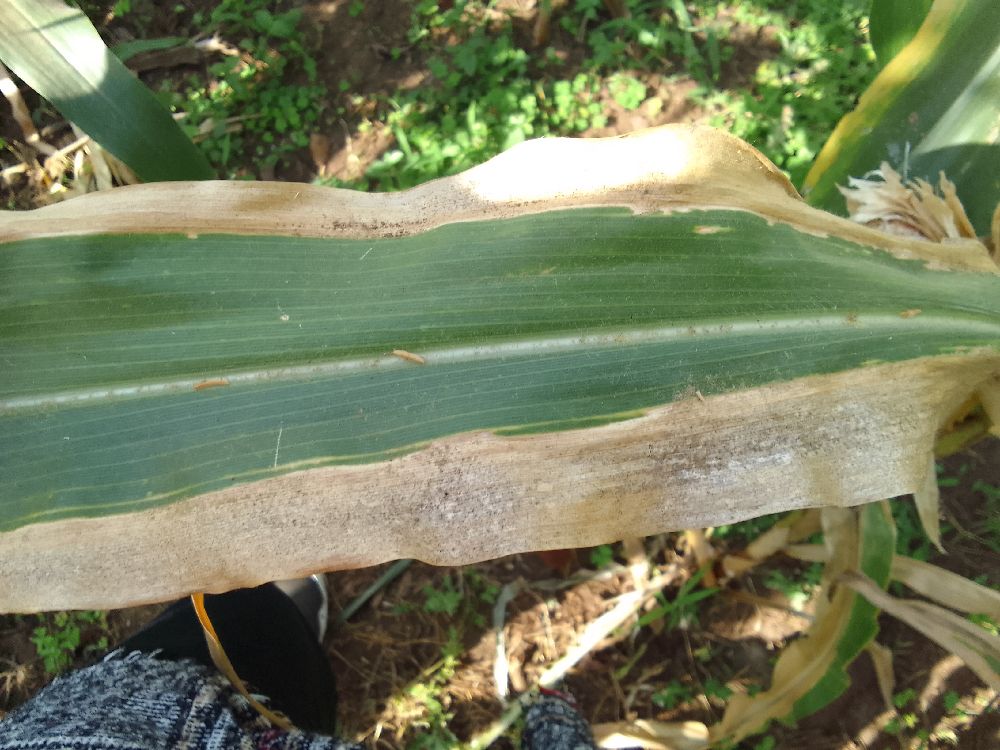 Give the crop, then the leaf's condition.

maize, maize lethal necrosis
